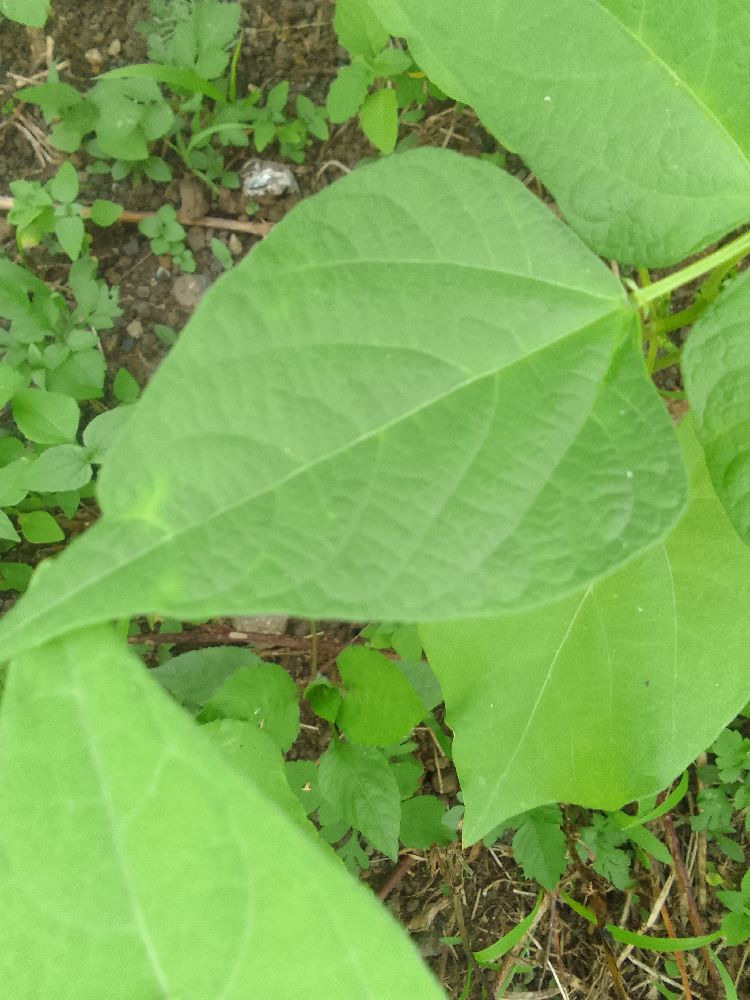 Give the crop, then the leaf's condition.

common bean, healthy
